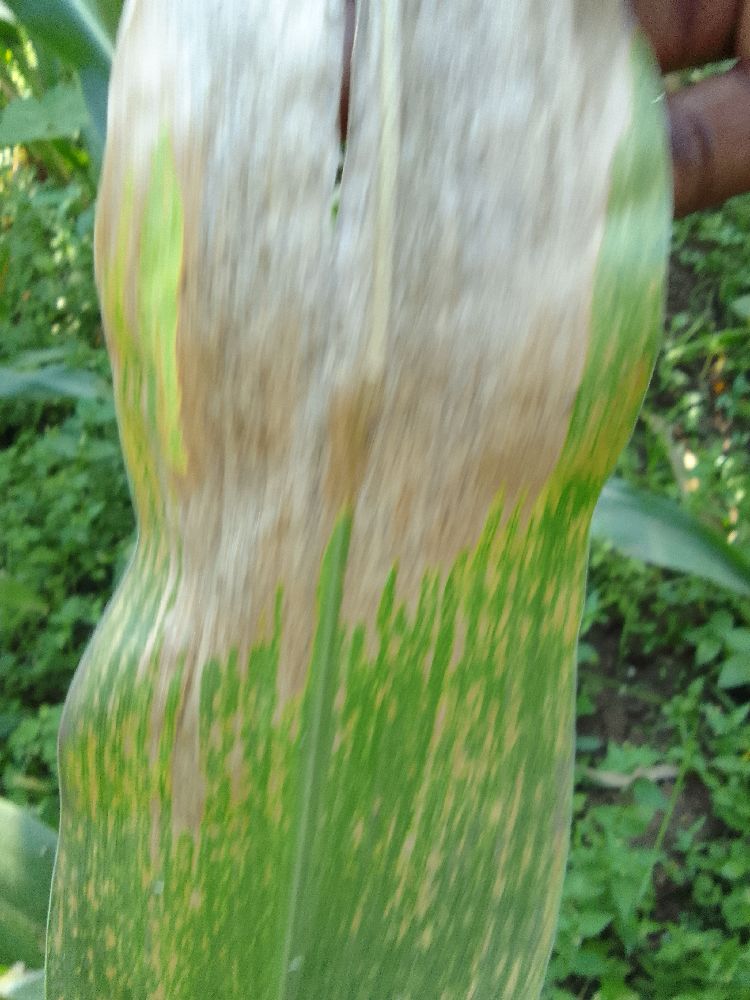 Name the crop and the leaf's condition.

maize, maize lethal necrosis
